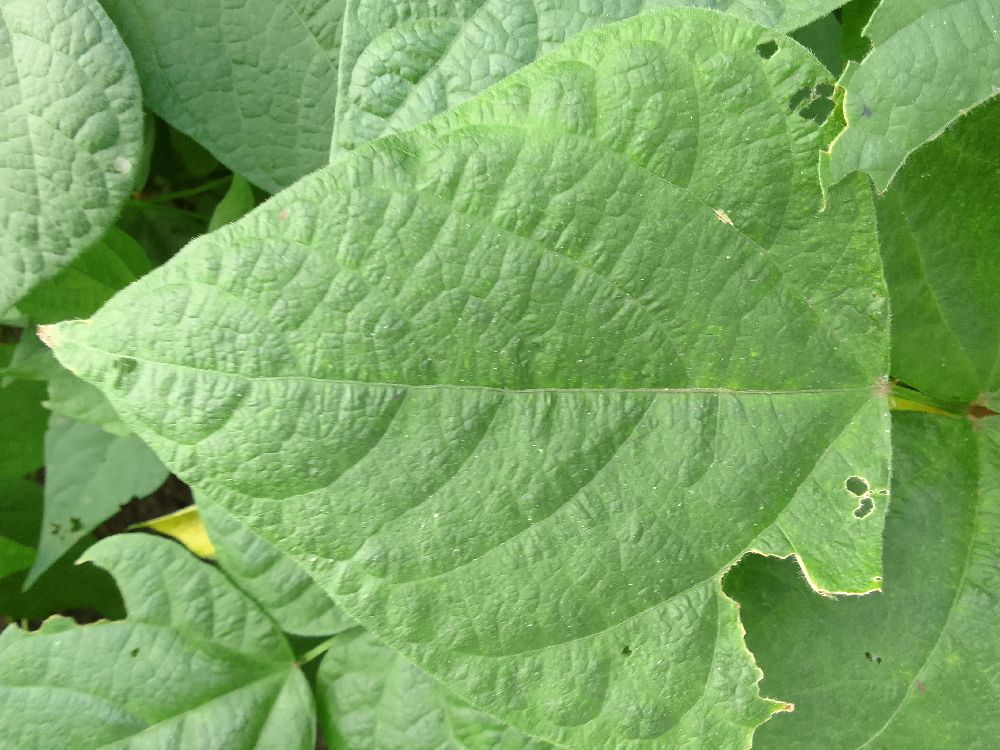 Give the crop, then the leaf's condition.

common bean, healthy
